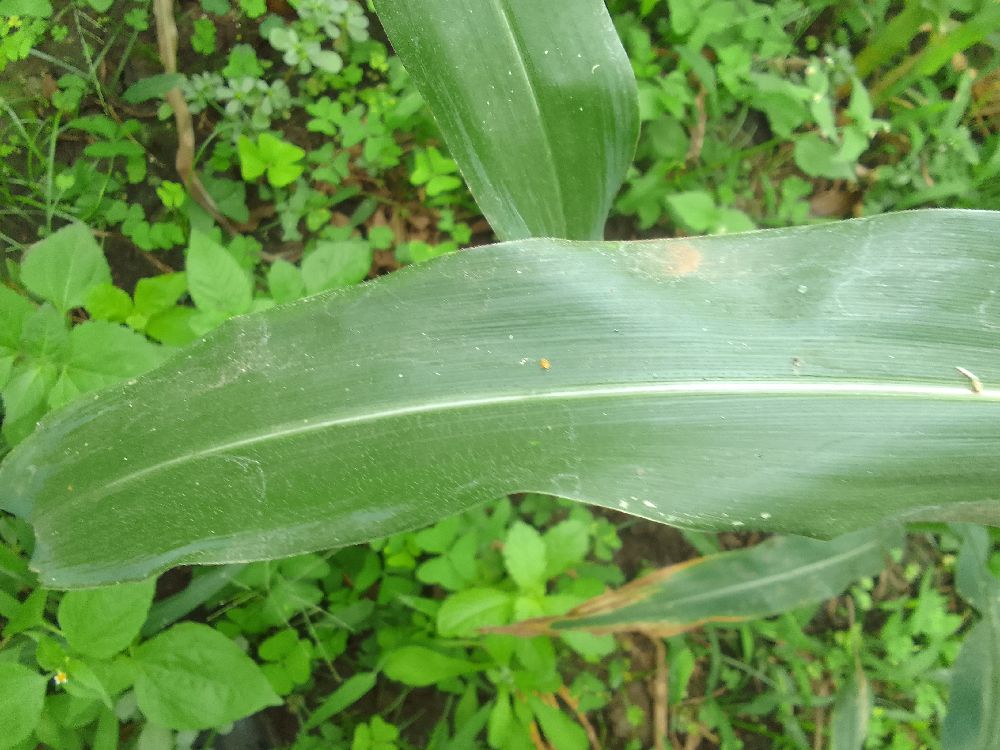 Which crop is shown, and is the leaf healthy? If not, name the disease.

maize, healthy
